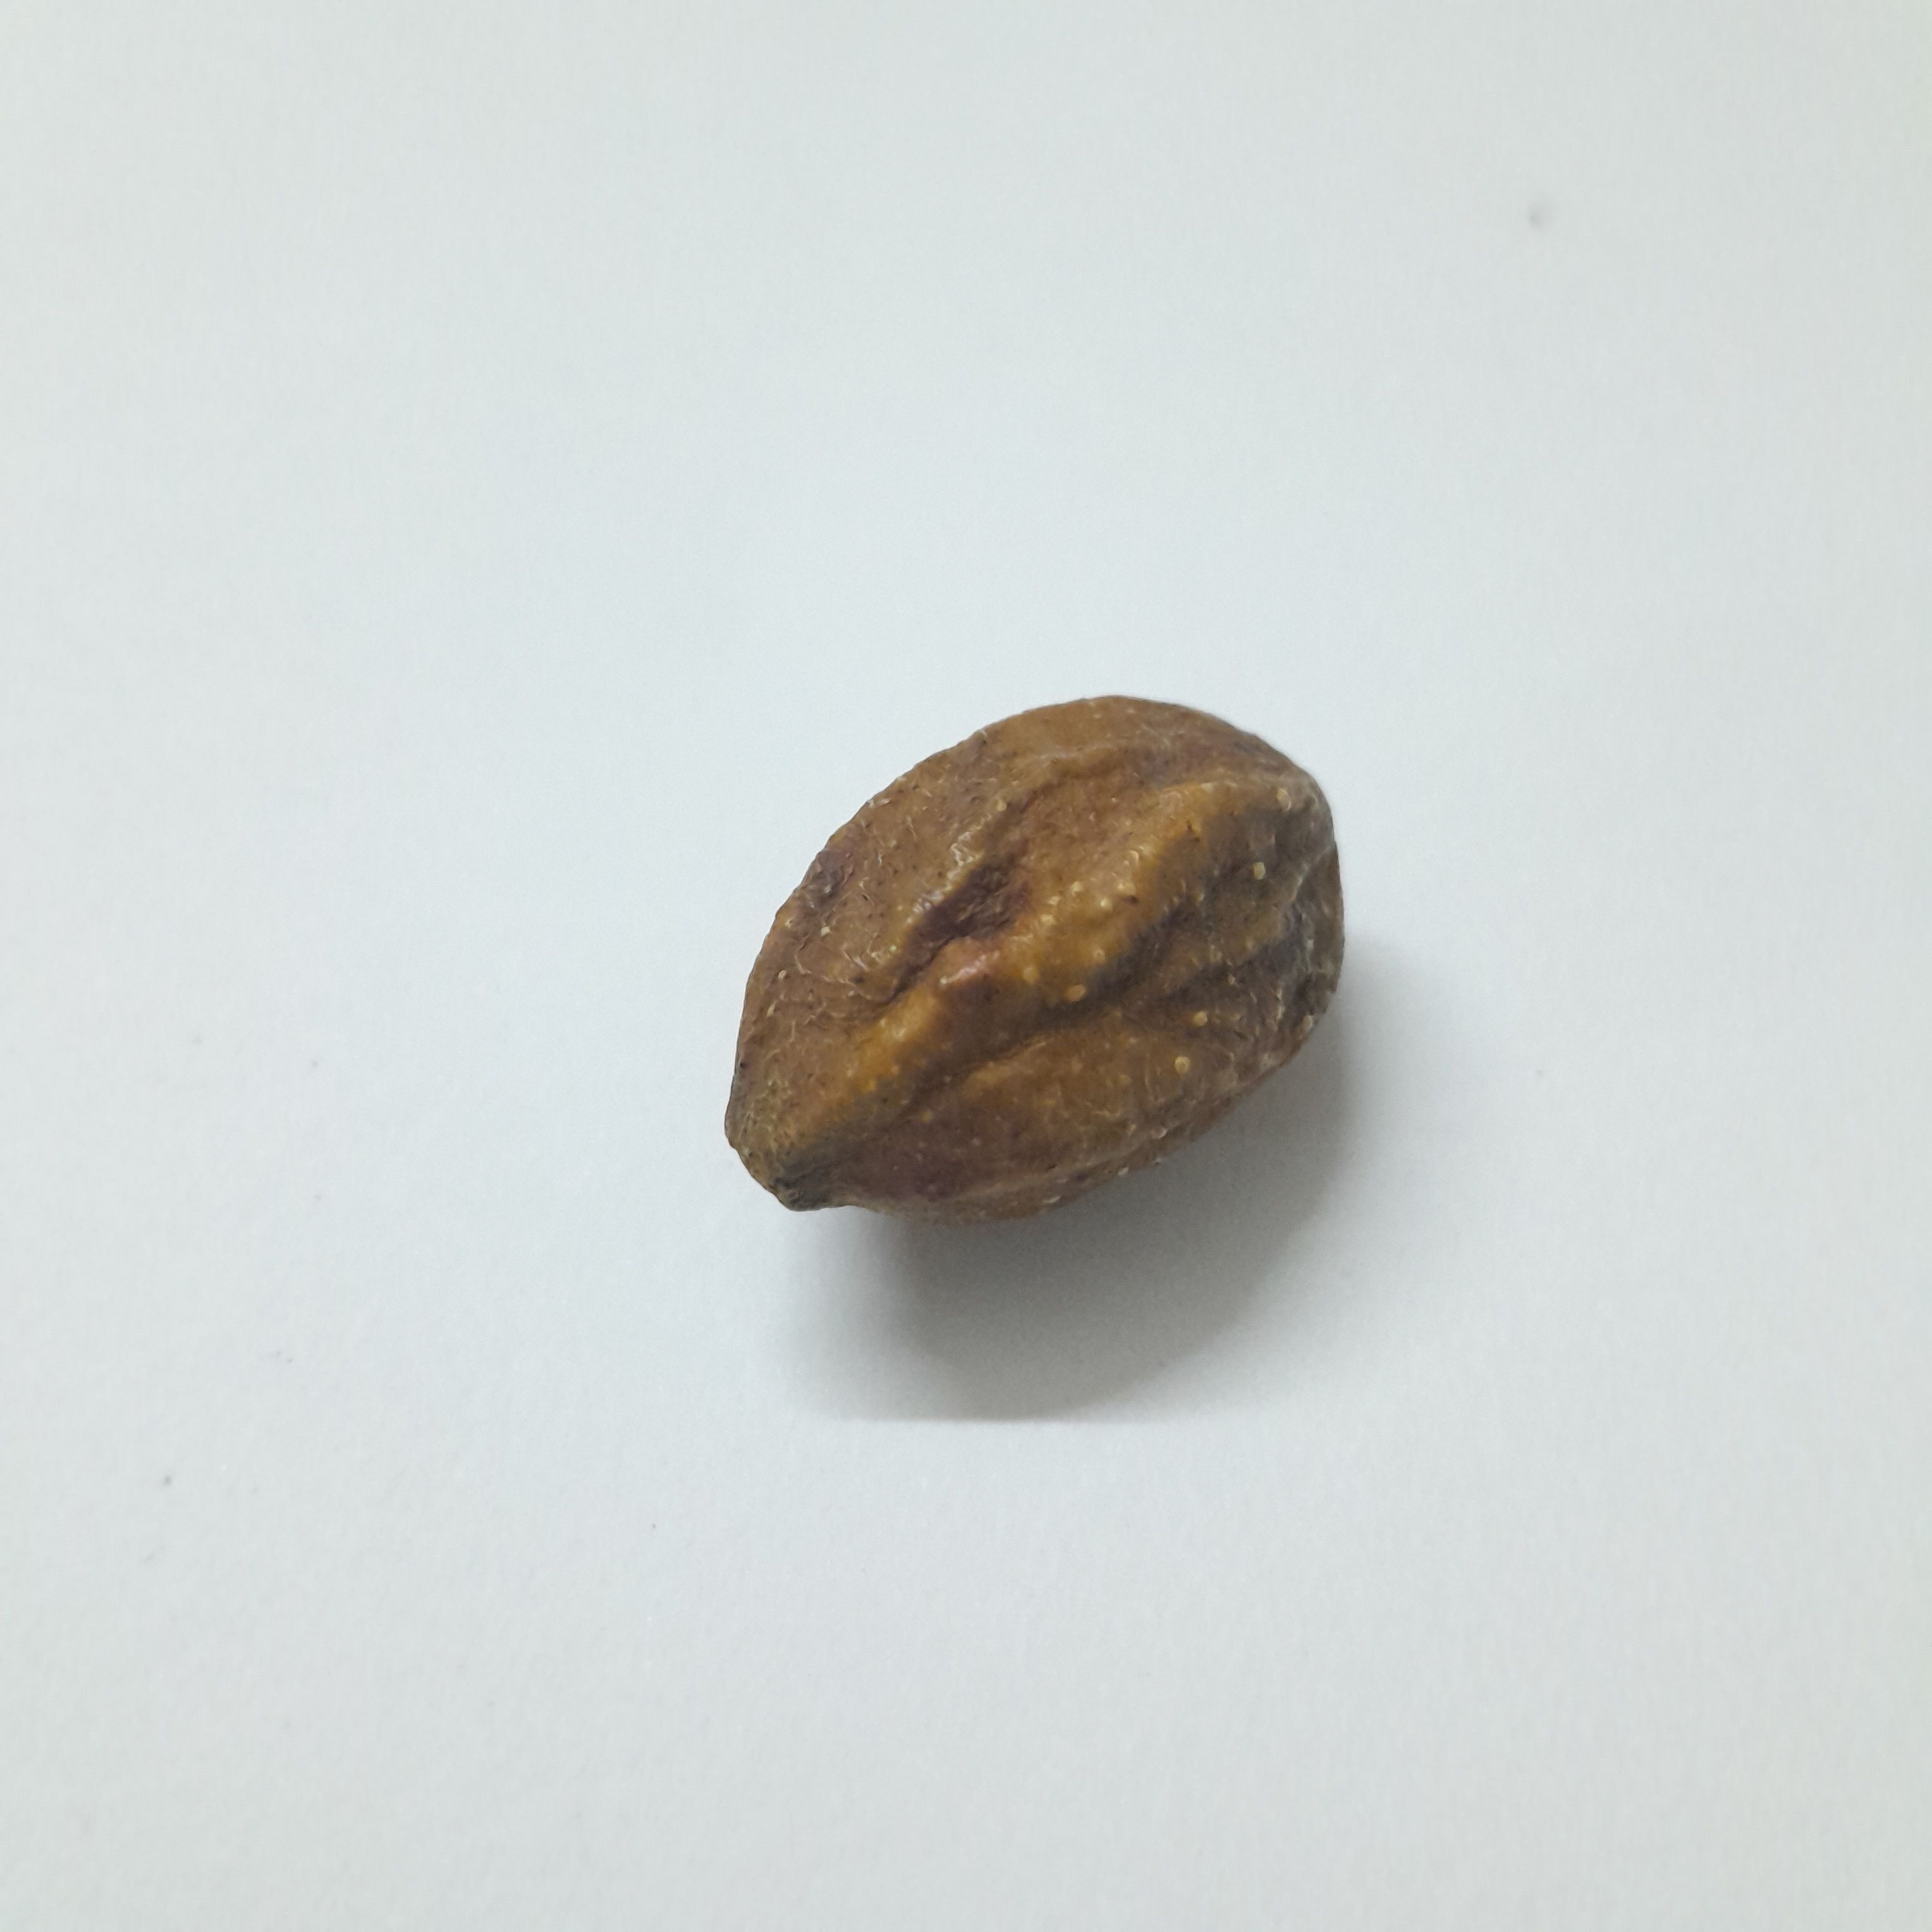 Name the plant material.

hirdaa
